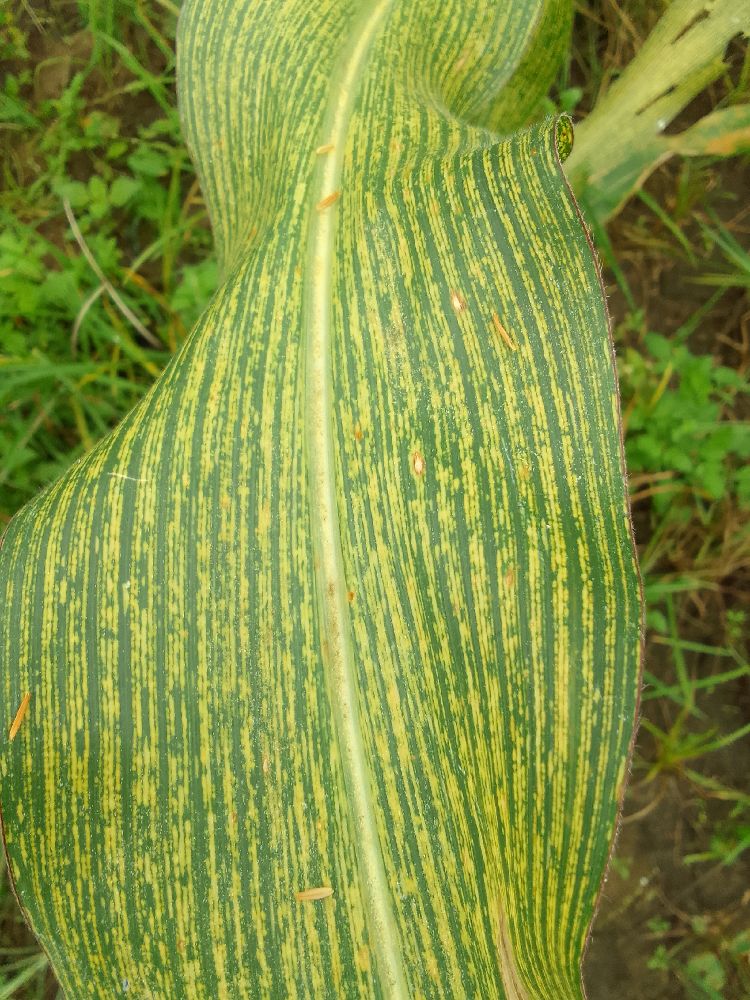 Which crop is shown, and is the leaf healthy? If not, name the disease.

maize, maize streak virus
